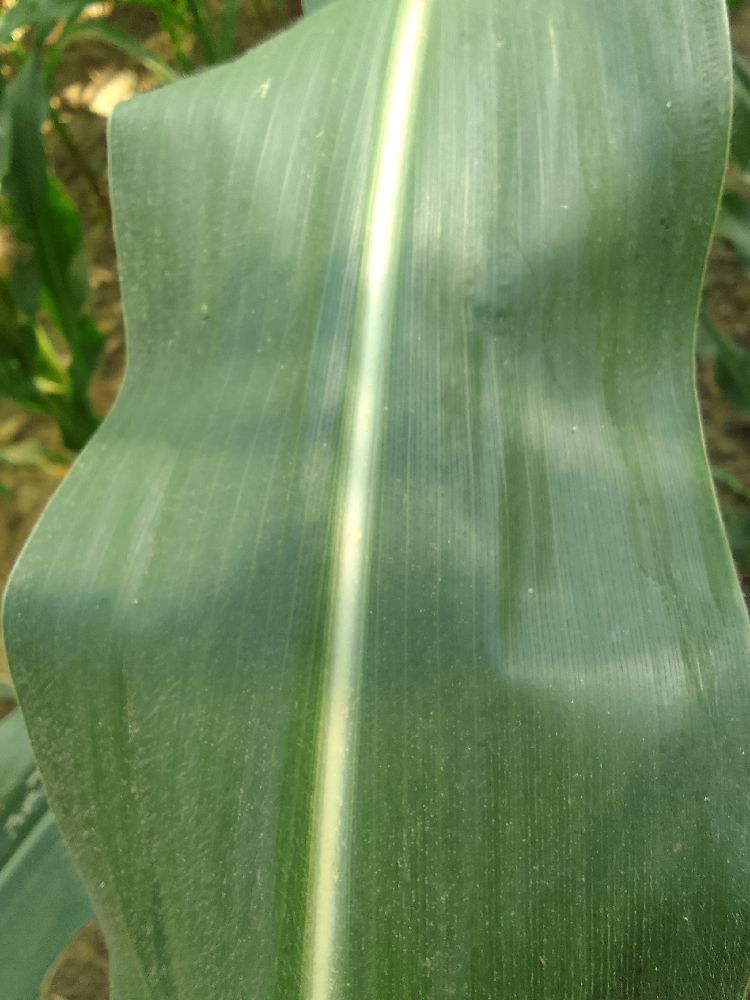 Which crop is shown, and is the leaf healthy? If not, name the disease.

maize, healthy
